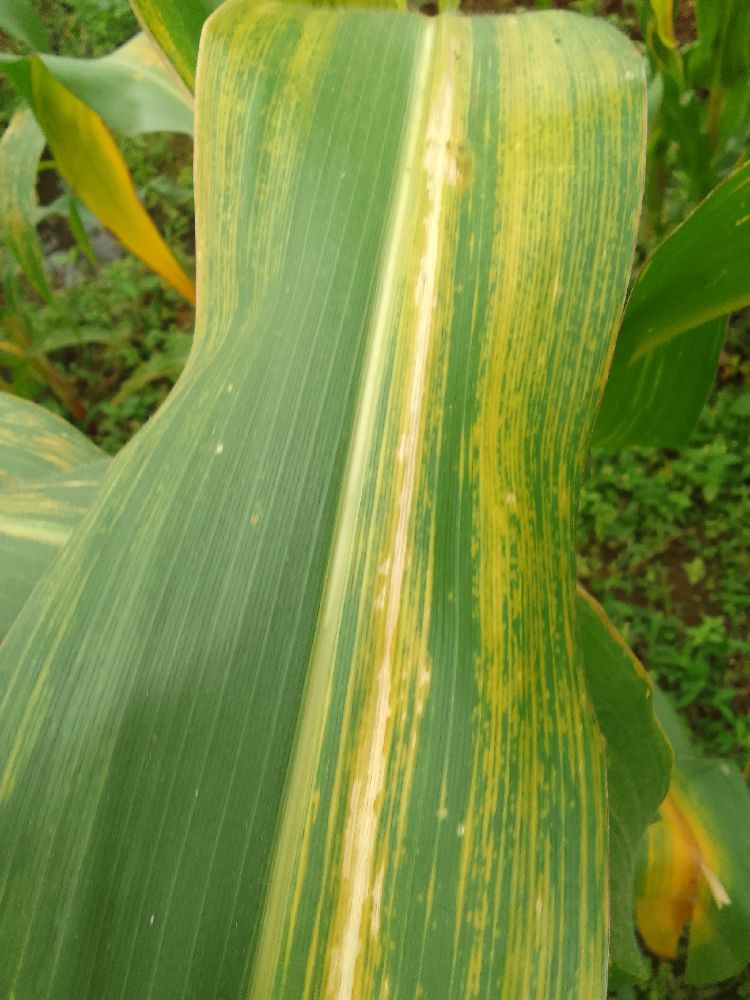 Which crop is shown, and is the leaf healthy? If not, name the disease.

maize, maize lethal necrosis
